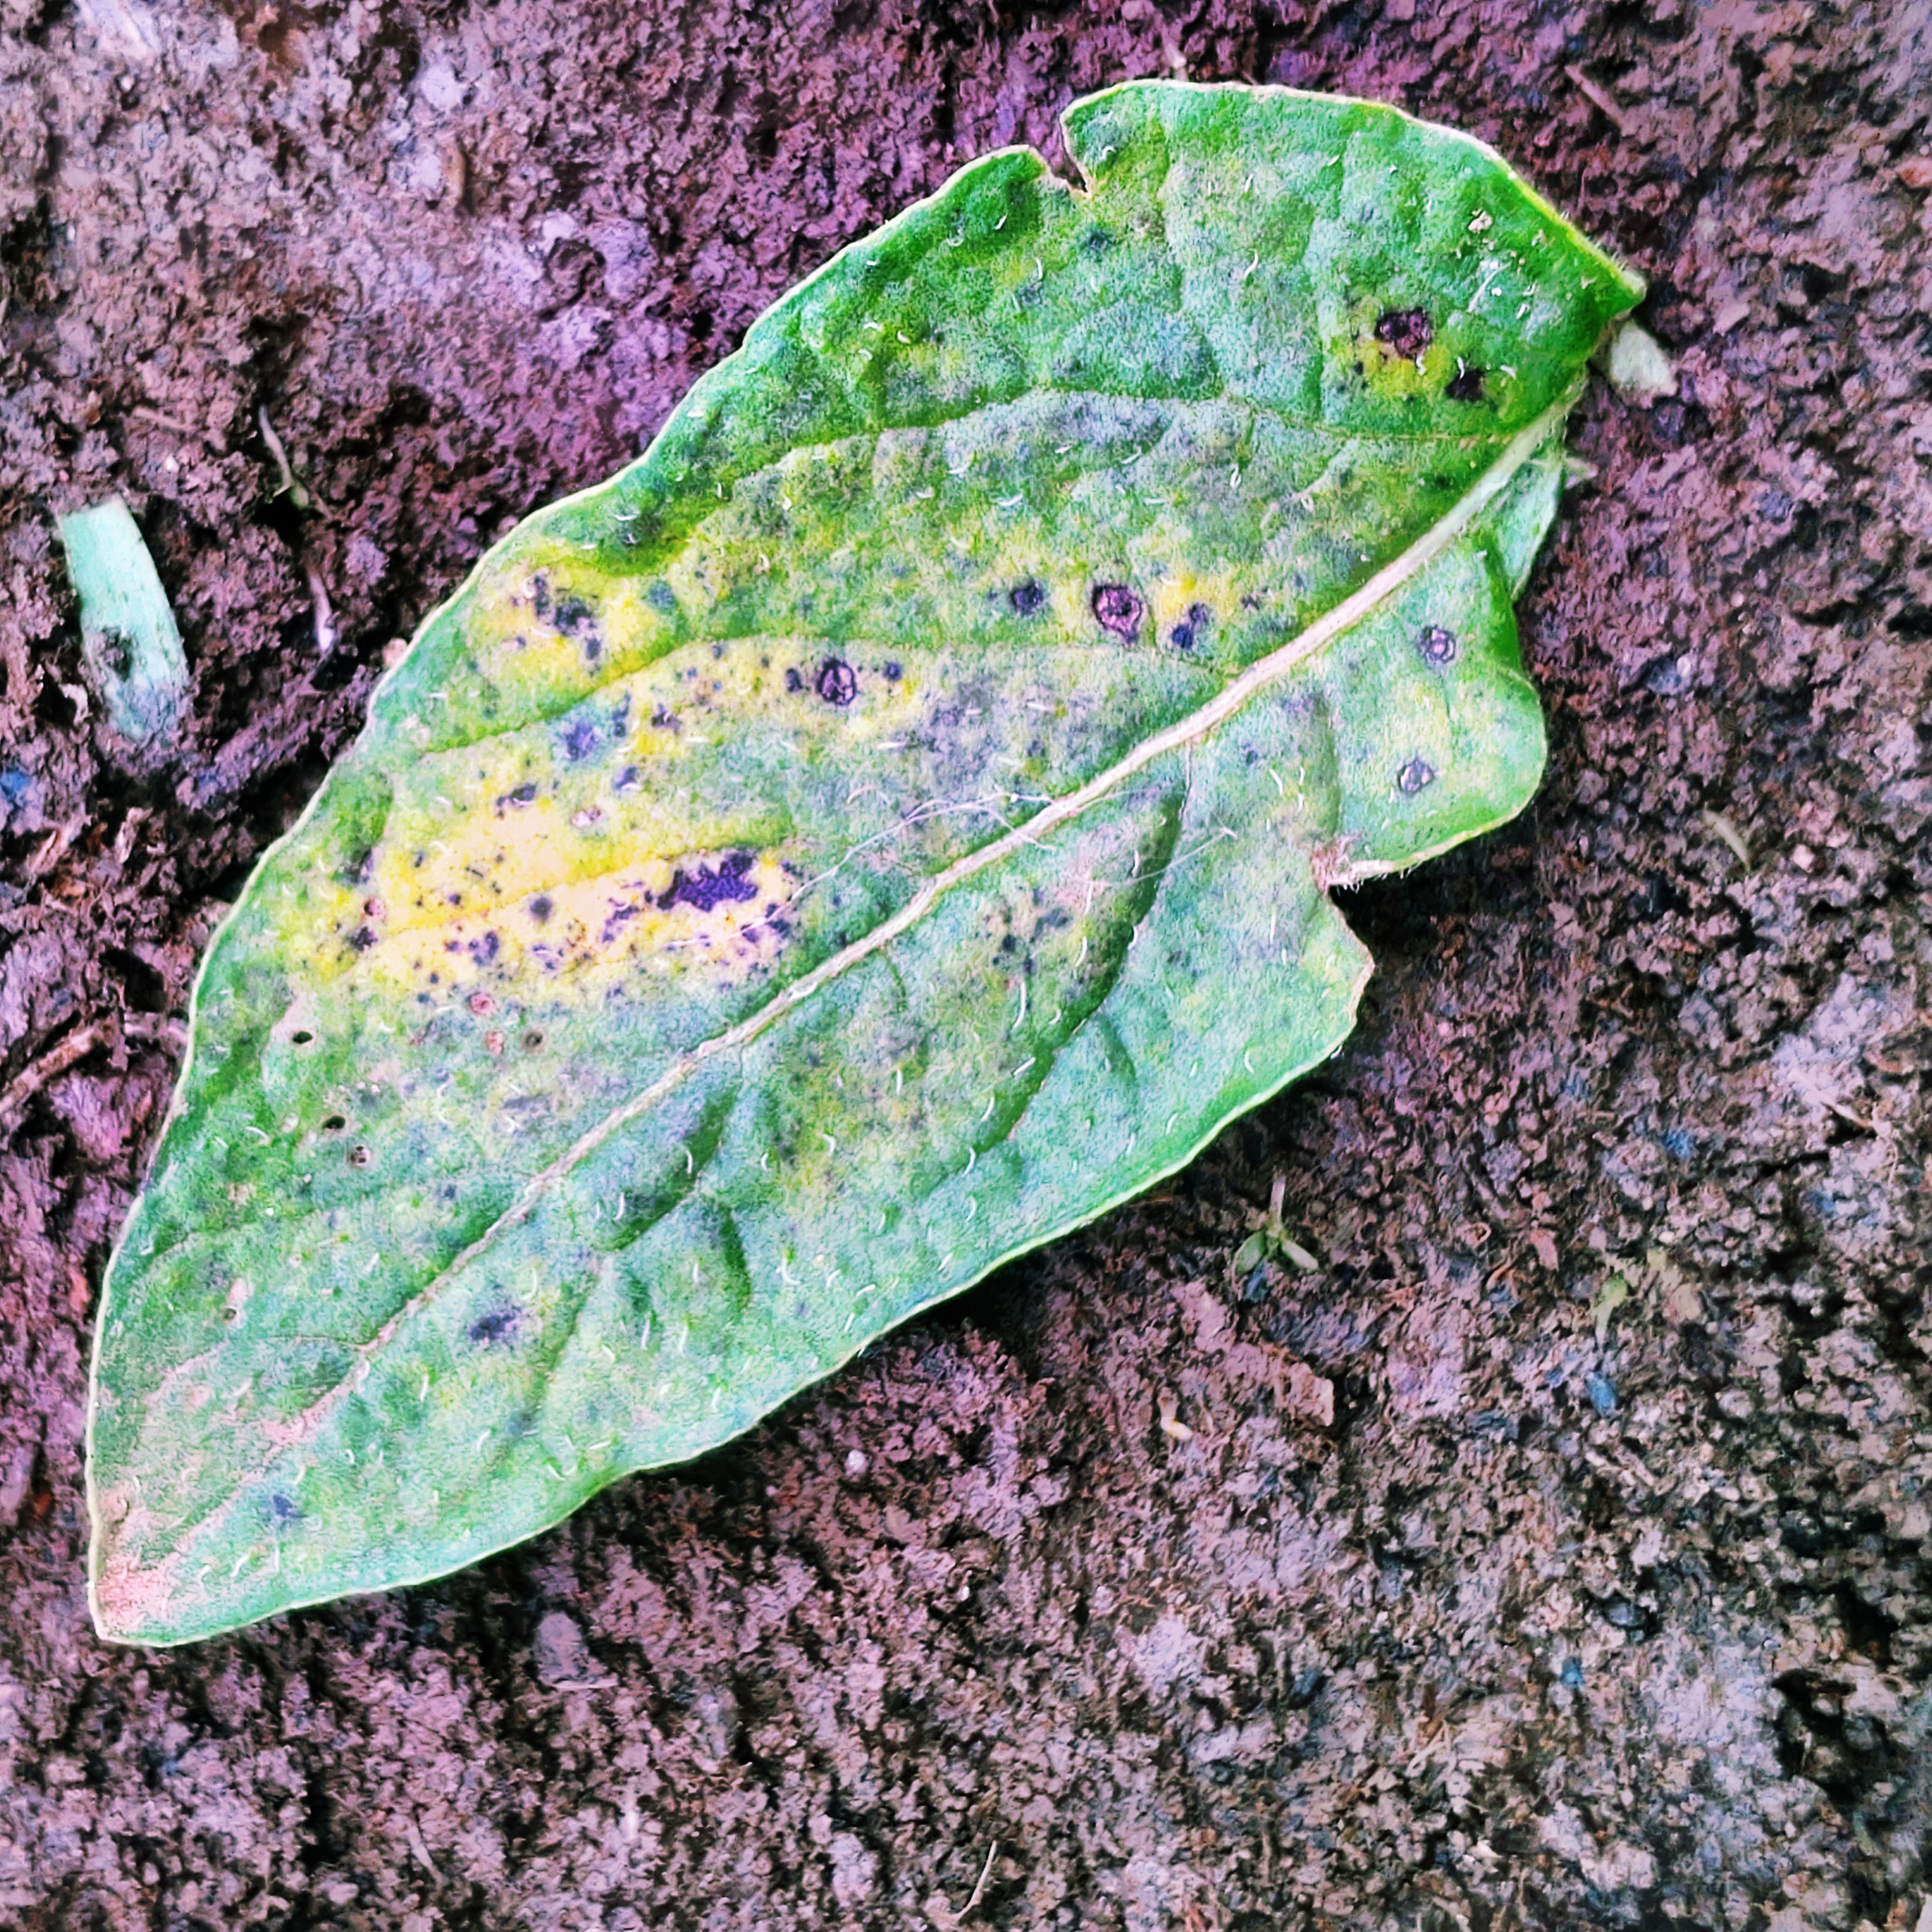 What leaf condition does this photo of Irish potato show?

late blight
